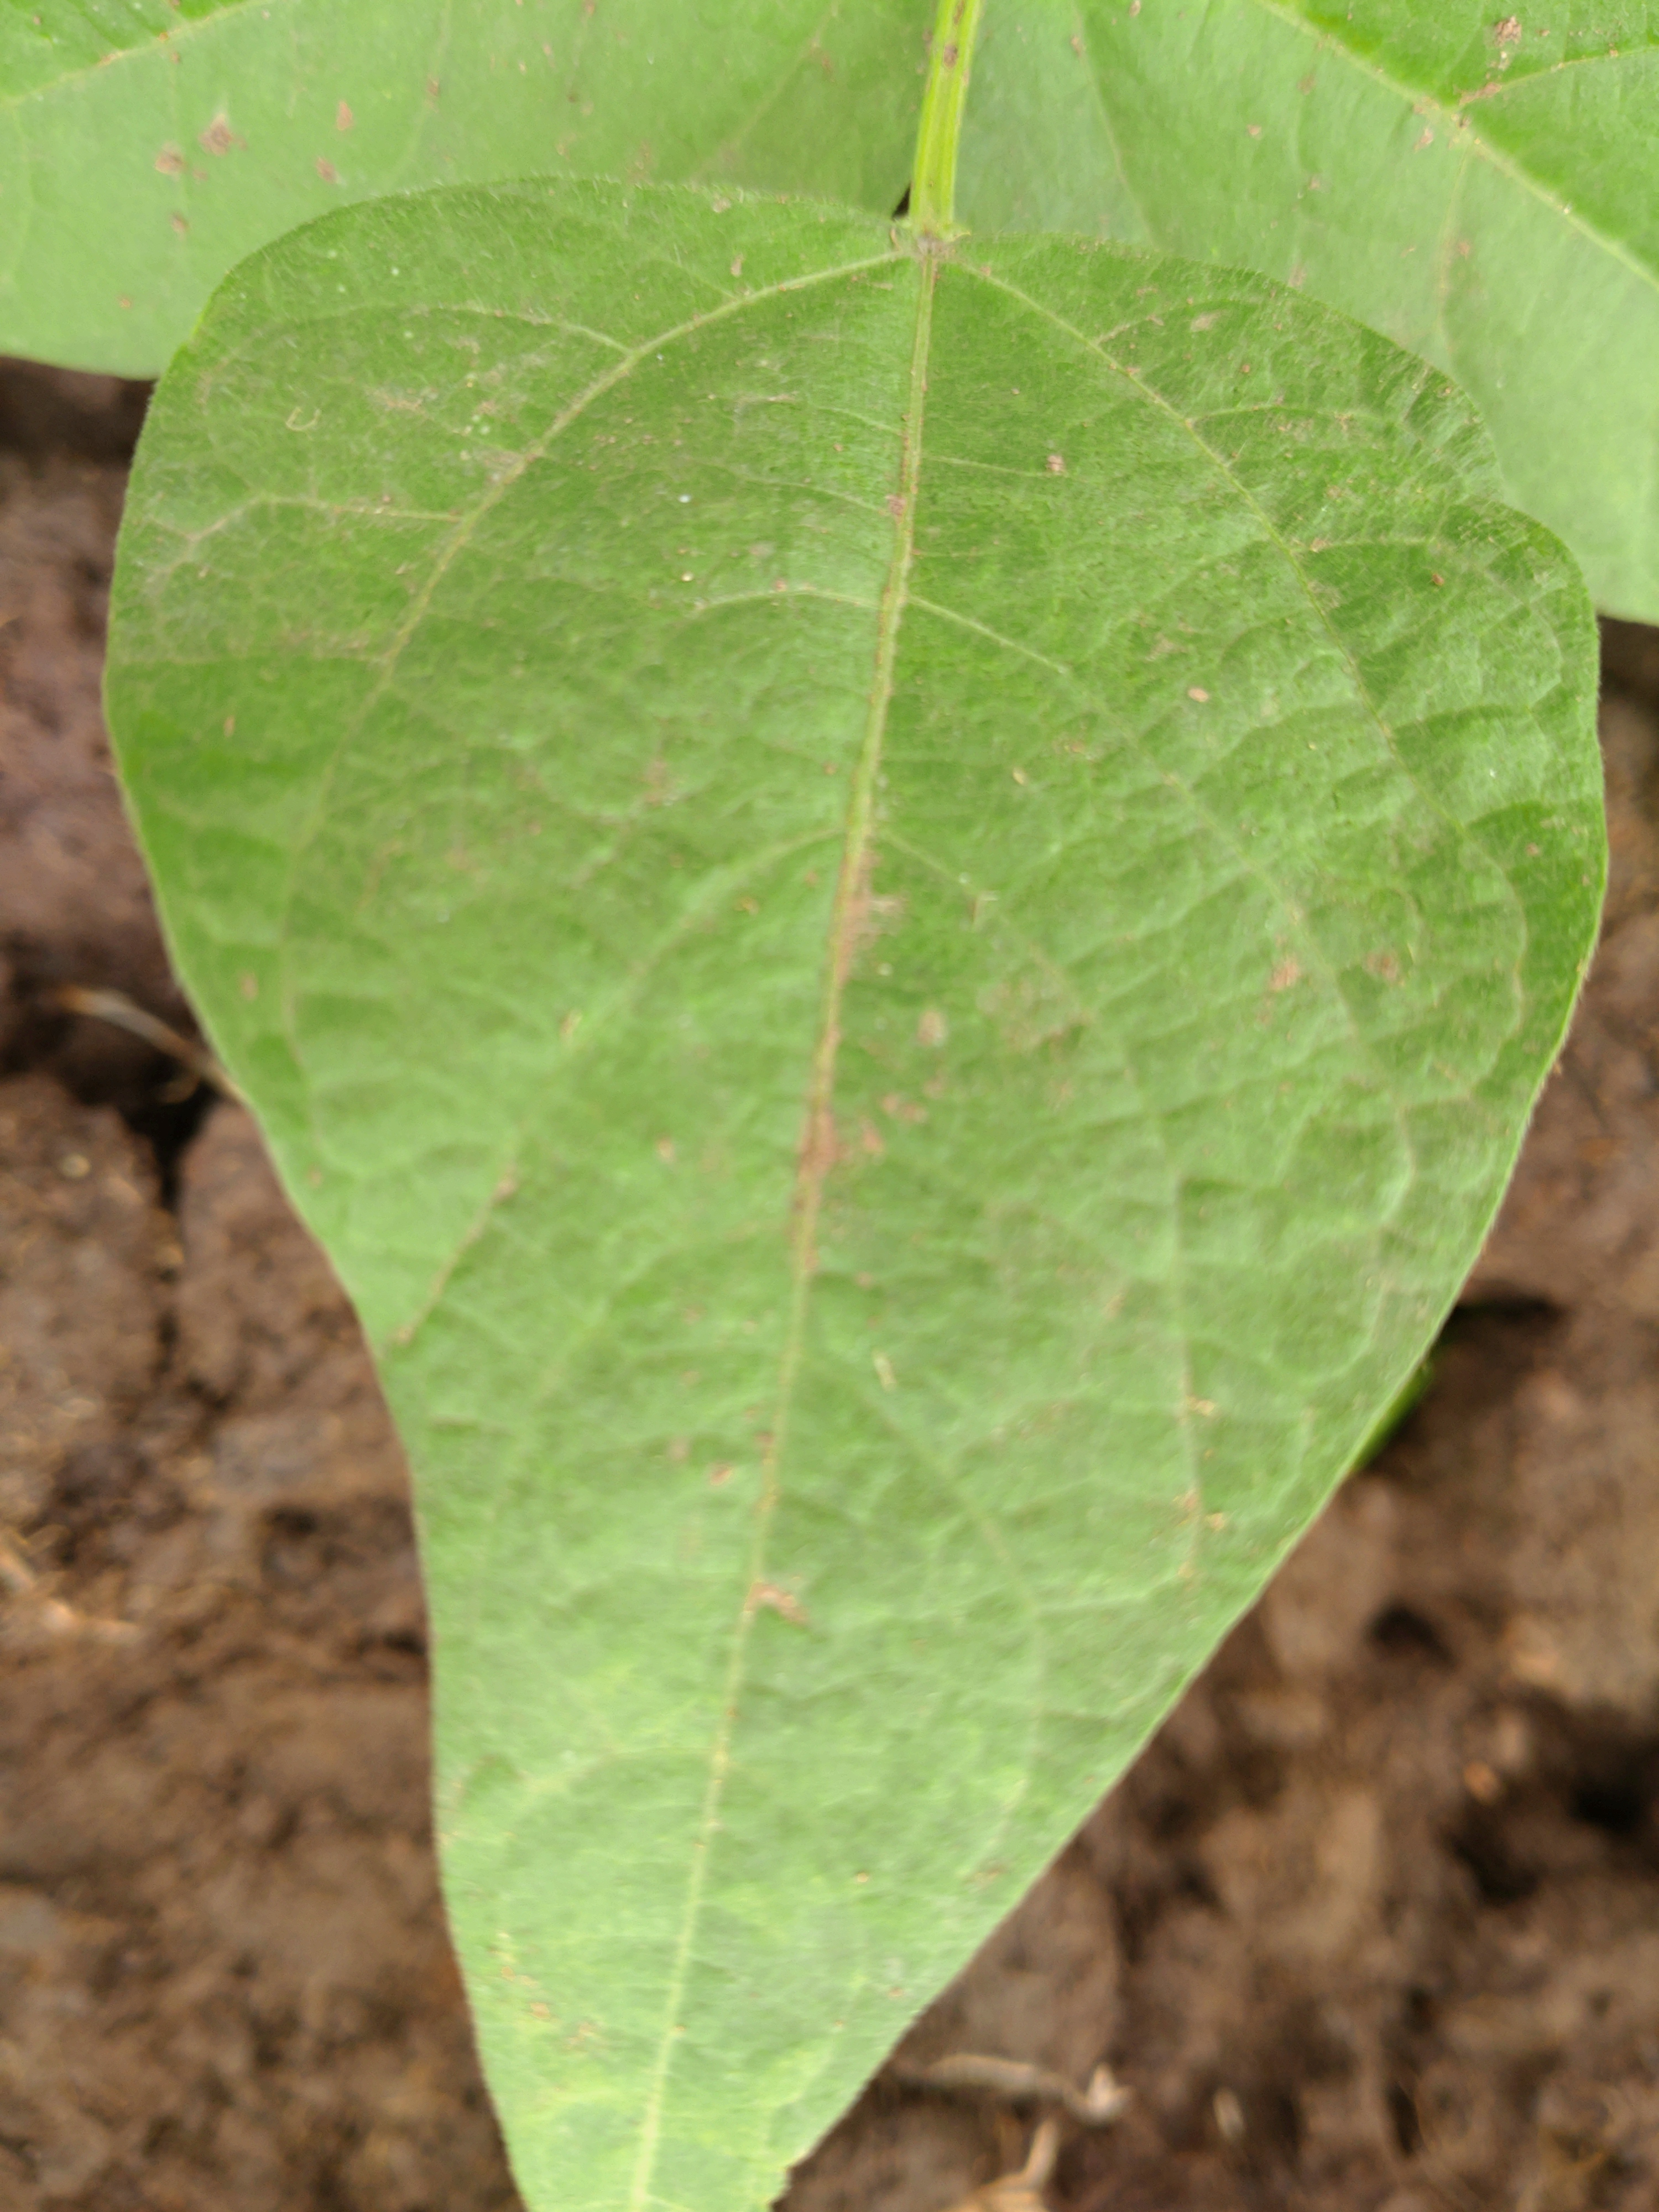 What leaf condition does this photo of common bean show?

healthy
